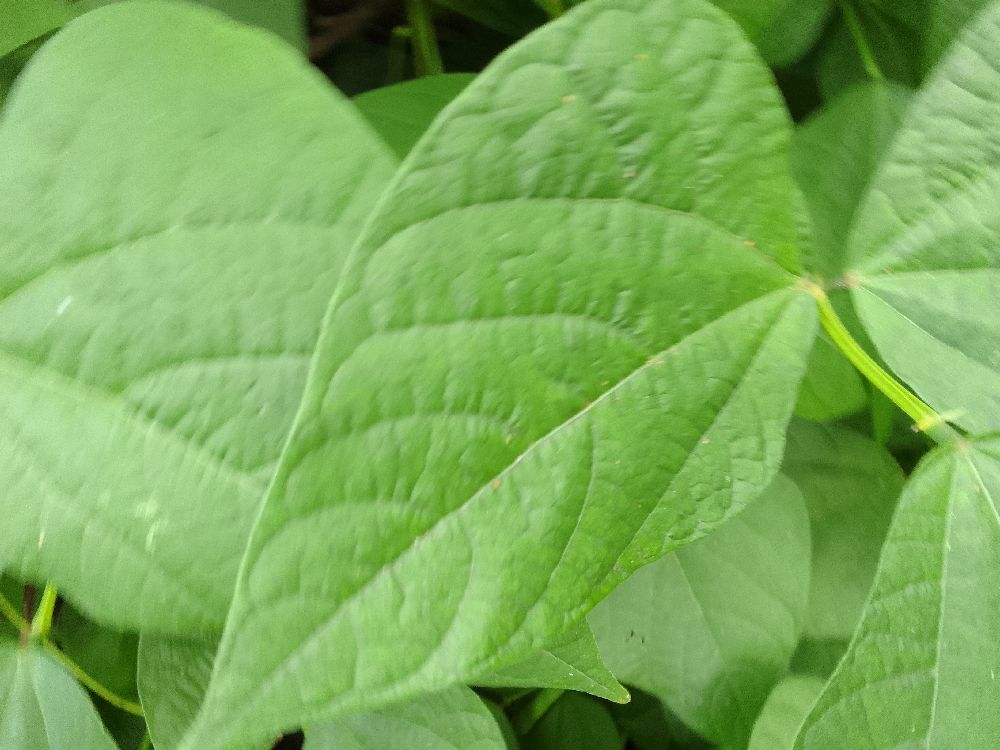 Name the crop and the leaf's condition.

common bean, healthy
